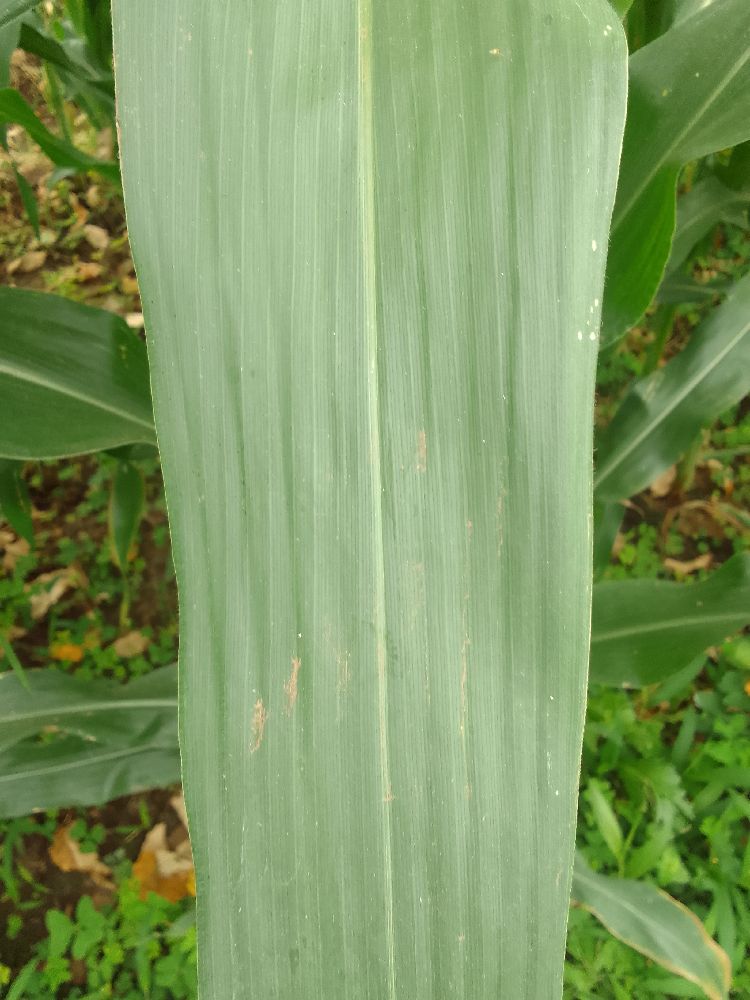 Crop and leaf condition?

maize, healthy
